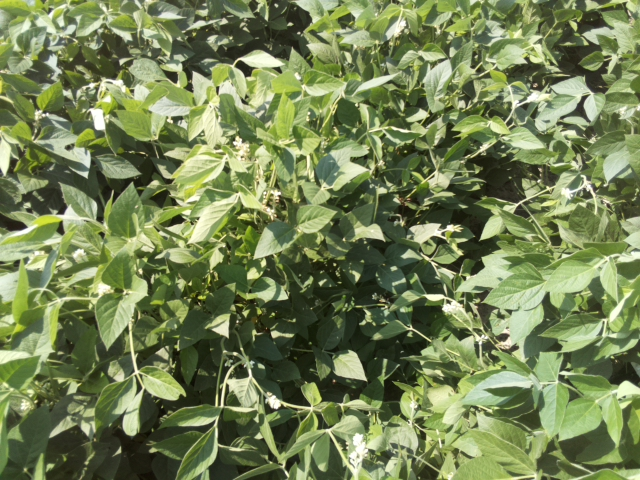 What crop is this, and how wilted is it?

soybean, leaves with no wilting
